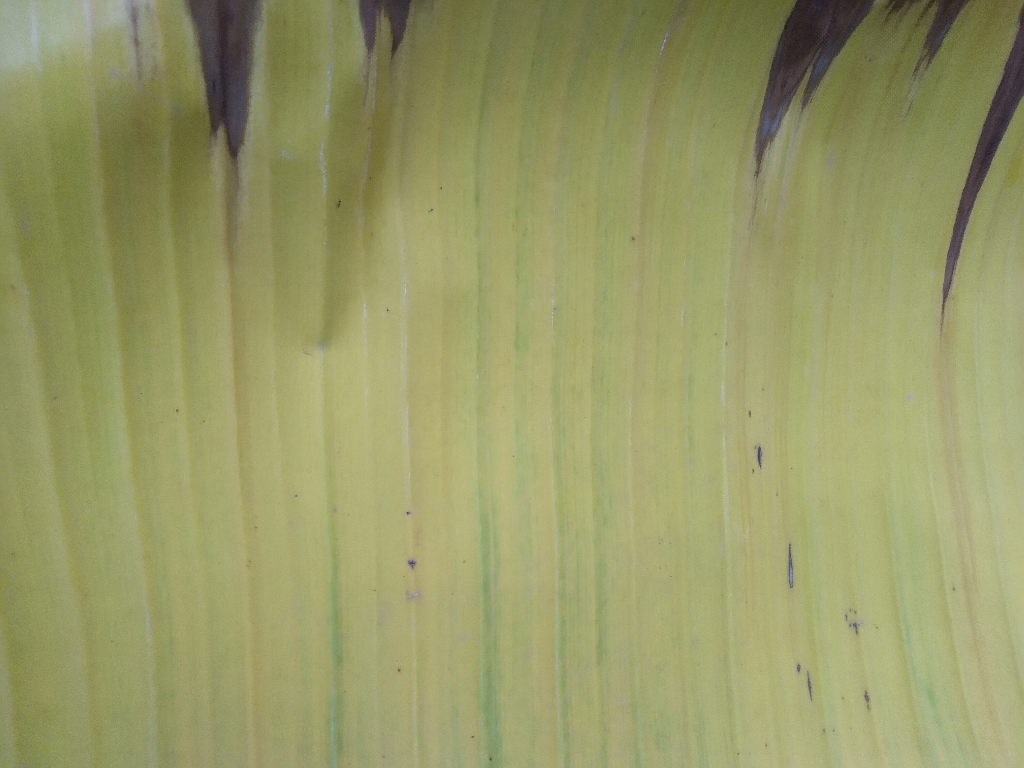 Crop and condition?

banana, fusarium wilt race 1
